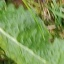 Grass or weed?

structured weed
